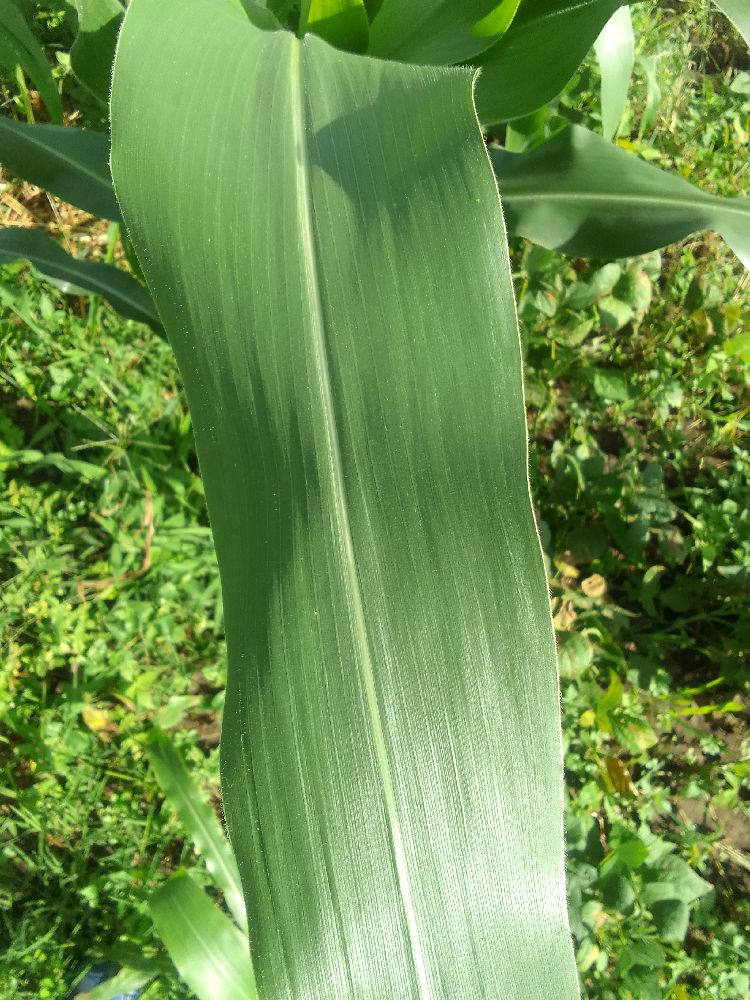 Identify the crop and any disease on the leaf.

maize, healthy
